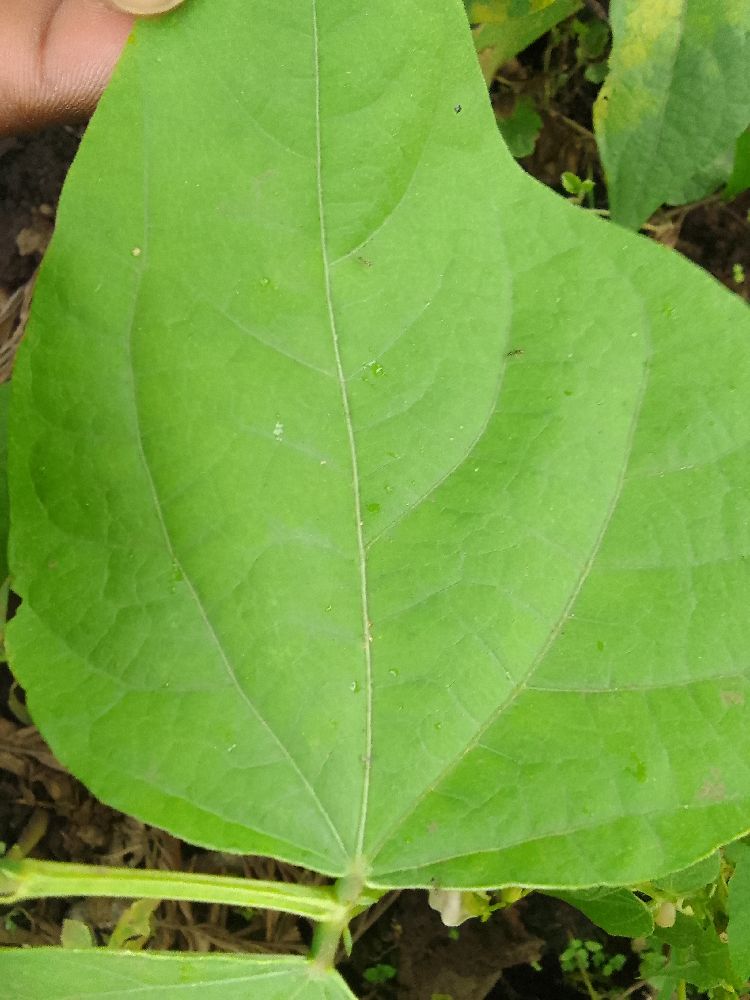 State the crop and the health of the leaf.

common bean, healthy
